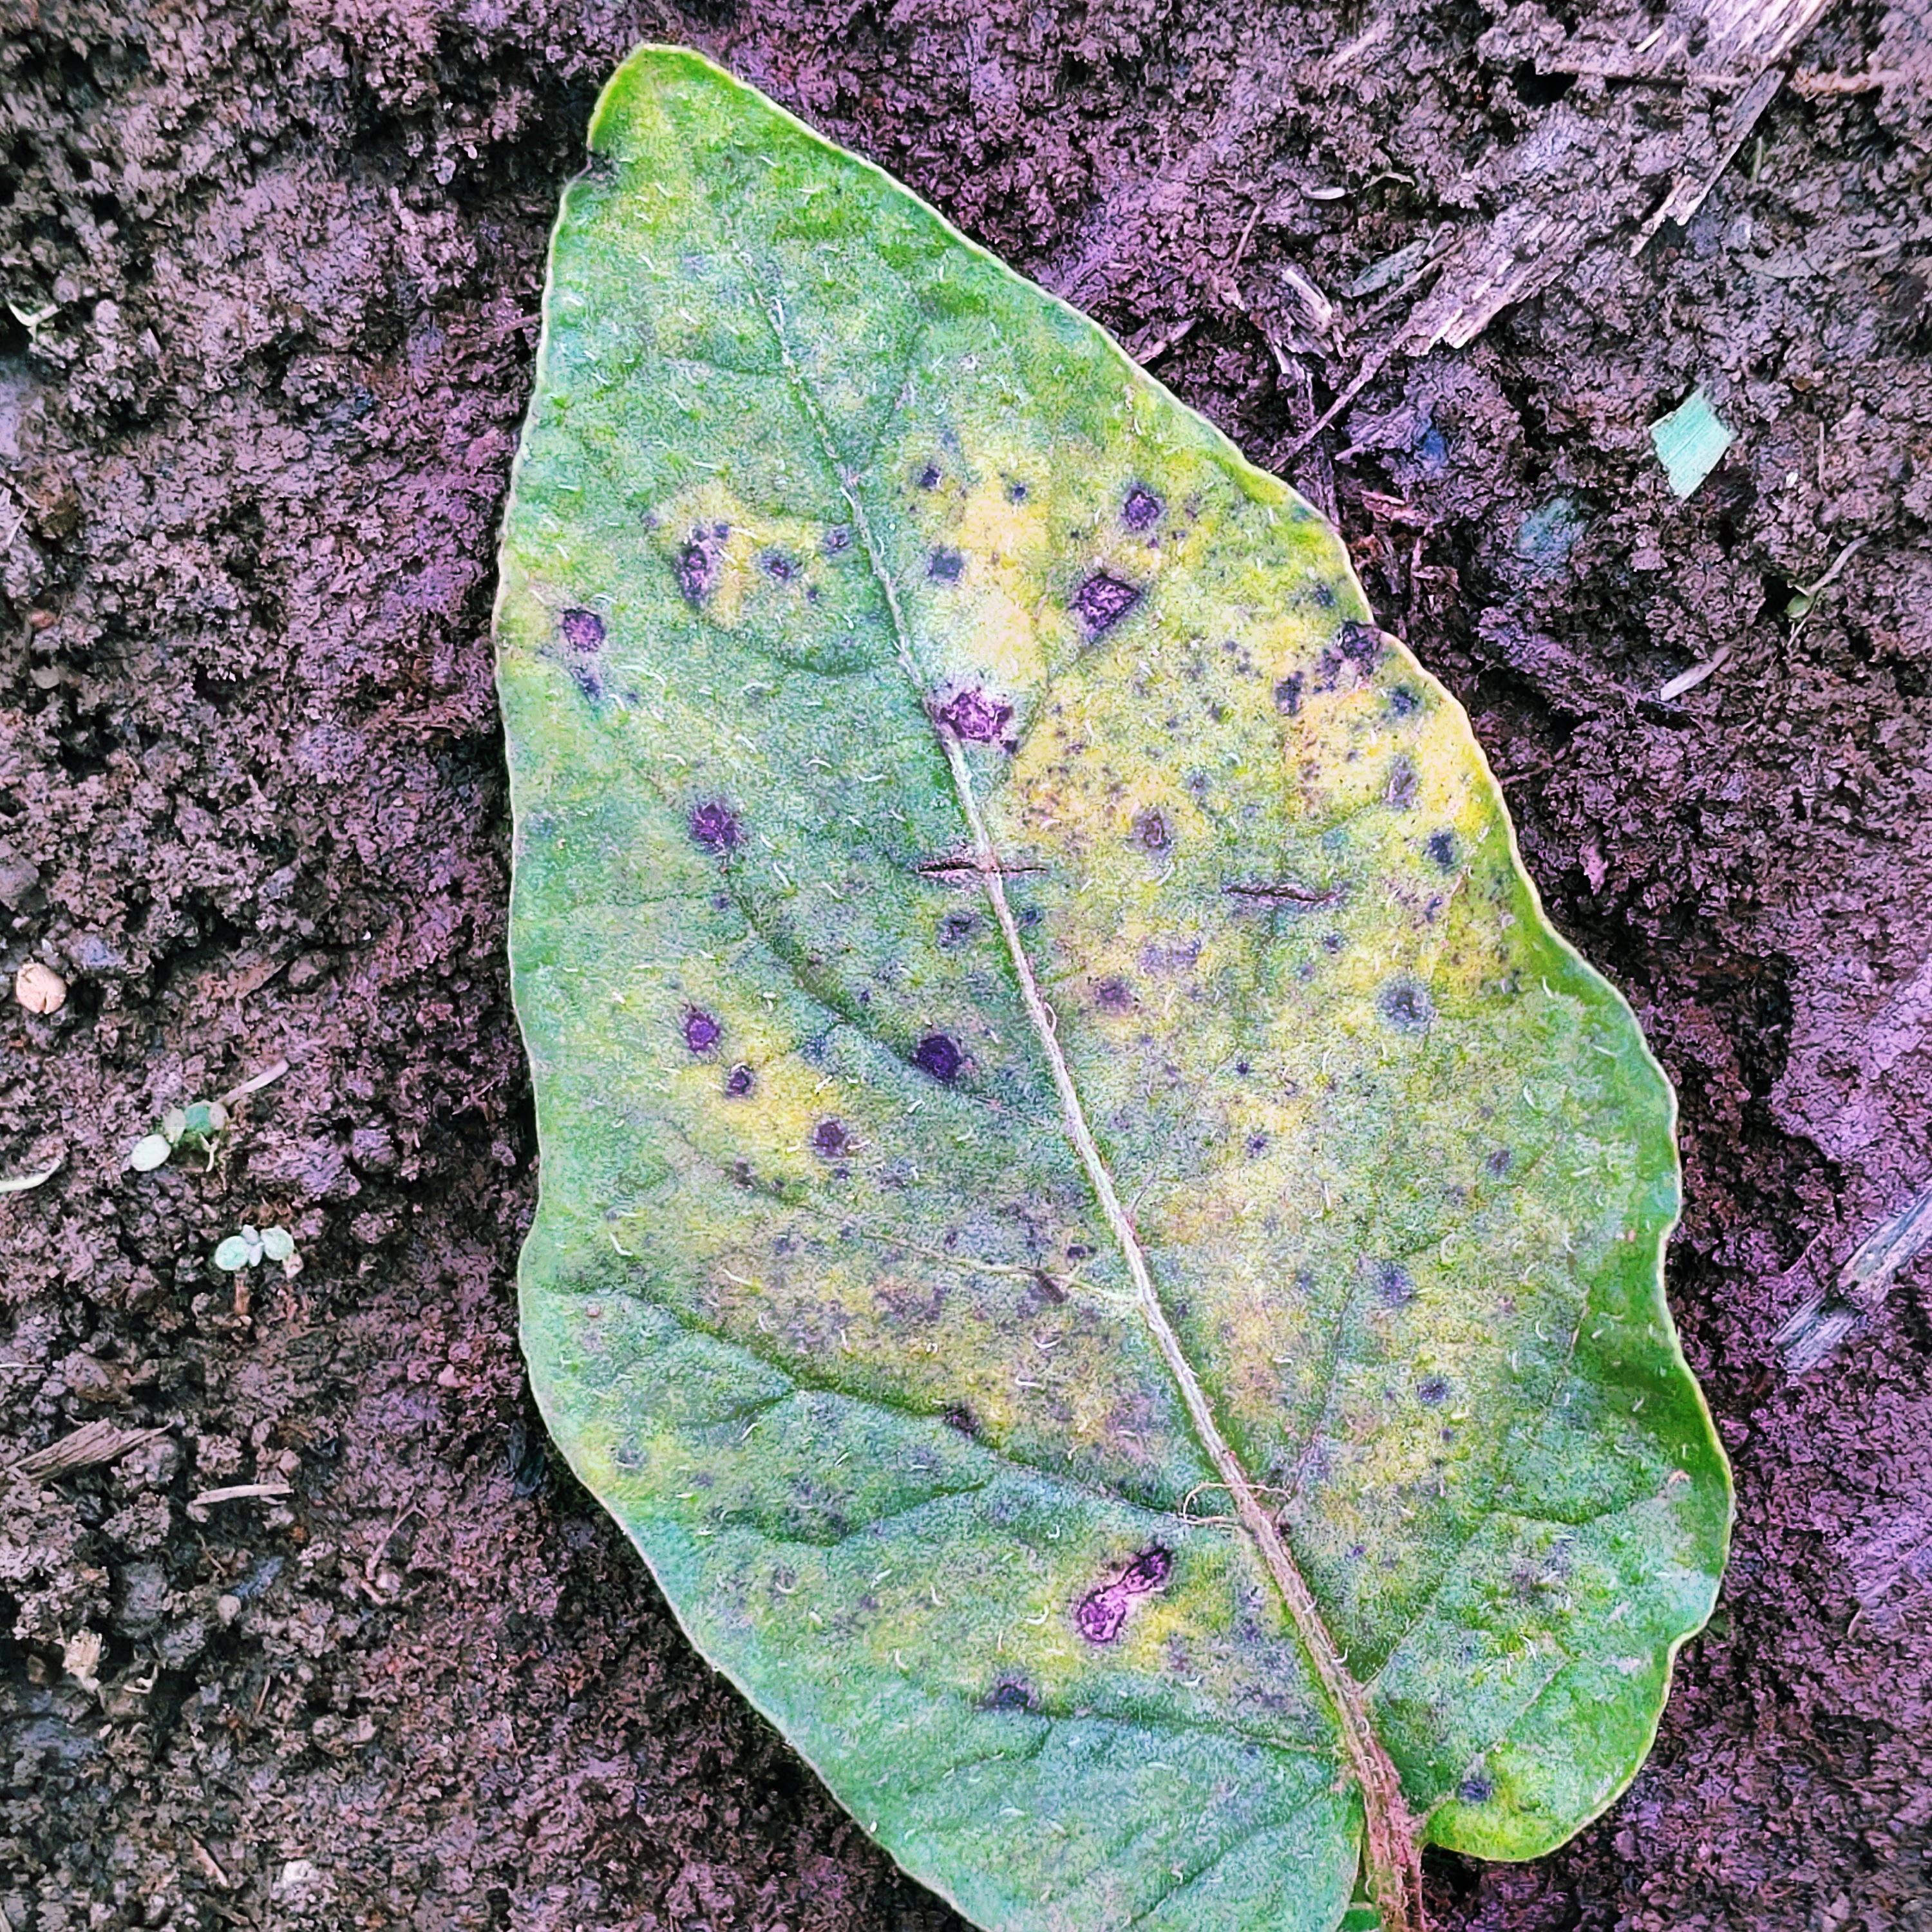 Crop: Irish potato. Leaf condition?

late blight
